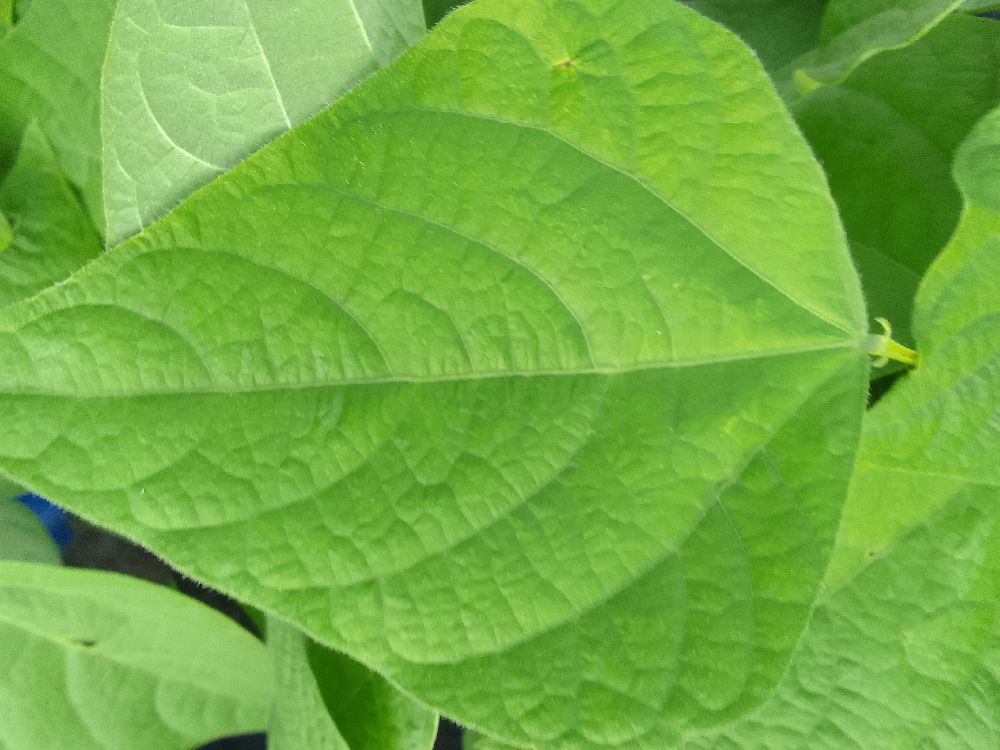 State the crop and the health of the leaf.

common bean, healthy
